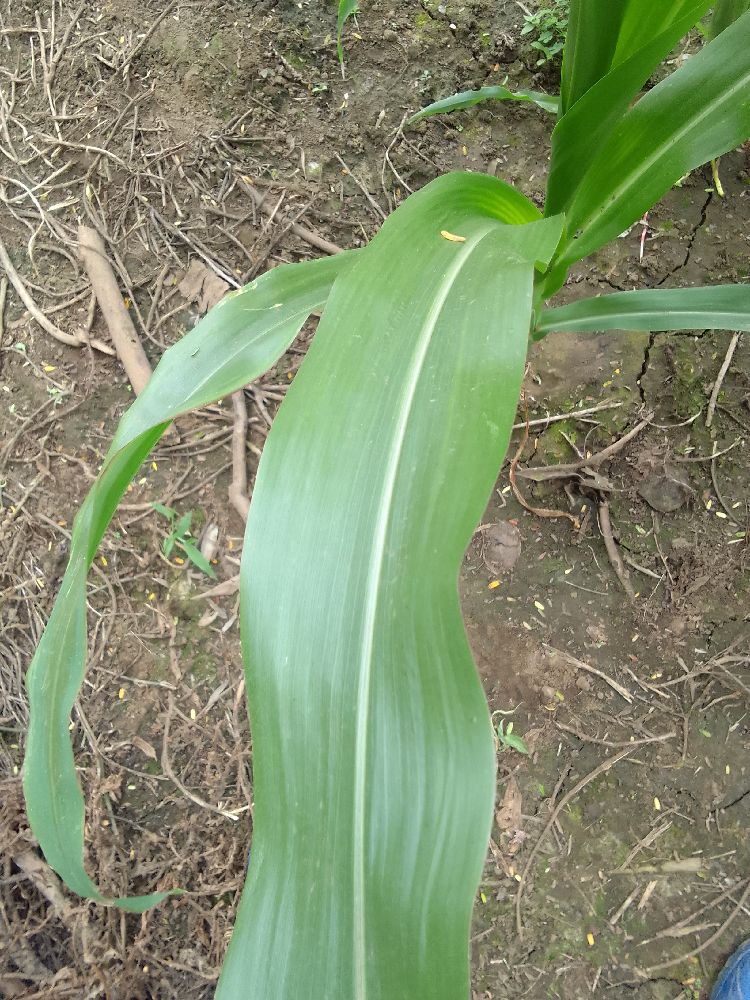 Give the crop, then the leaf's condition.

maize, healthy
